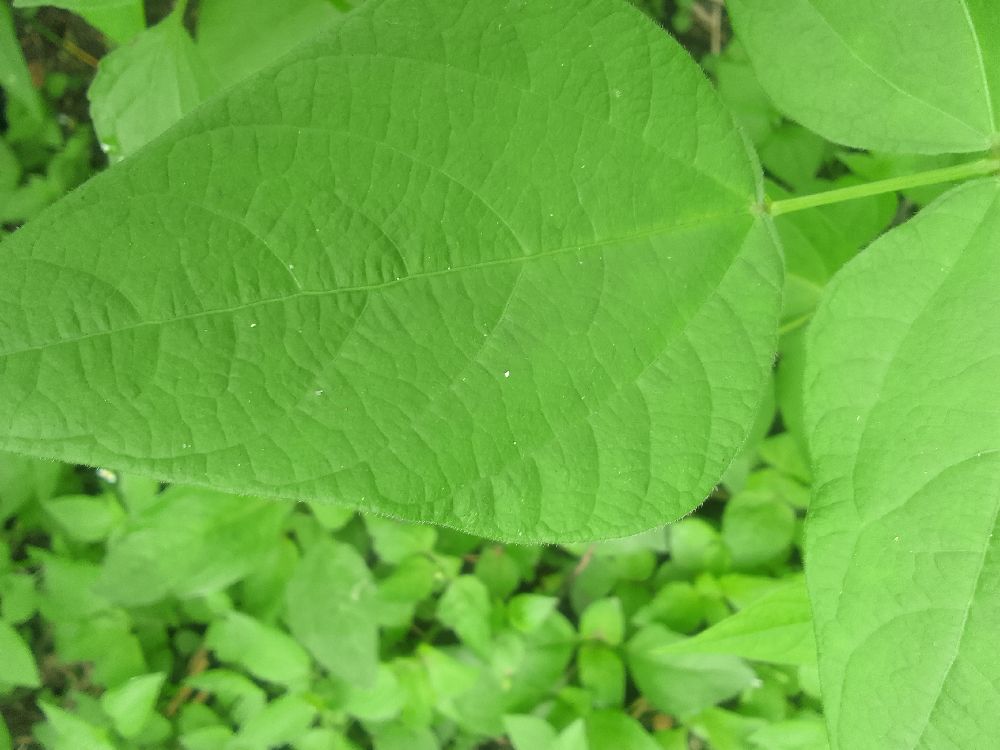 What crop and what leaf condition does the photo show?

common bean, healthy
